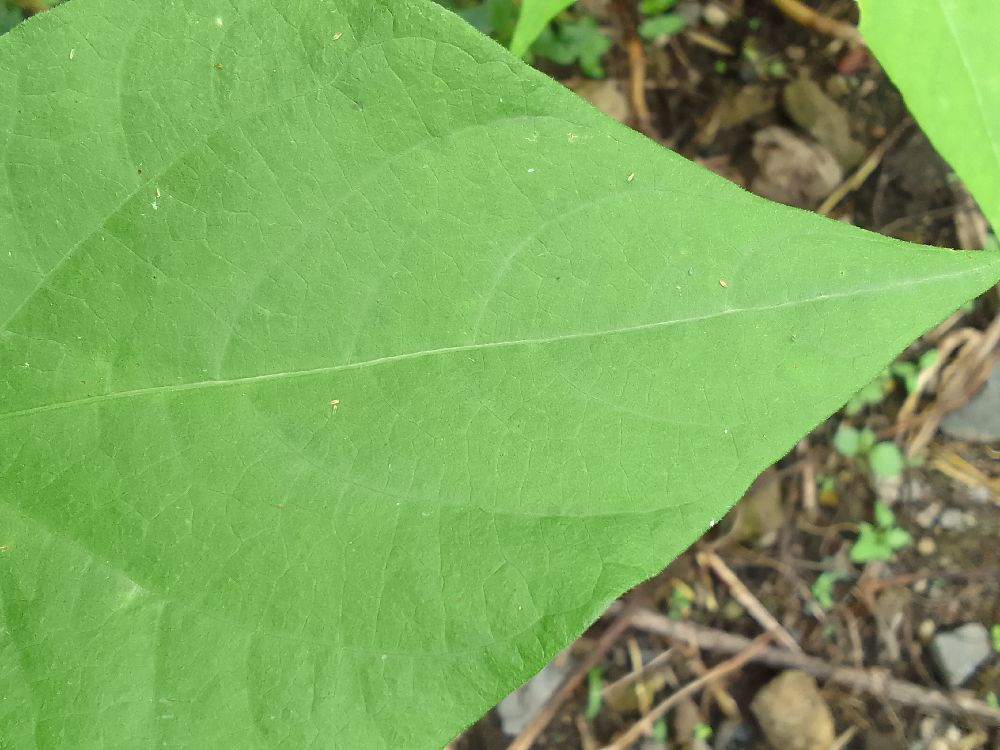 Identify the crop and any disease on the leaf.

common bean, healthy
